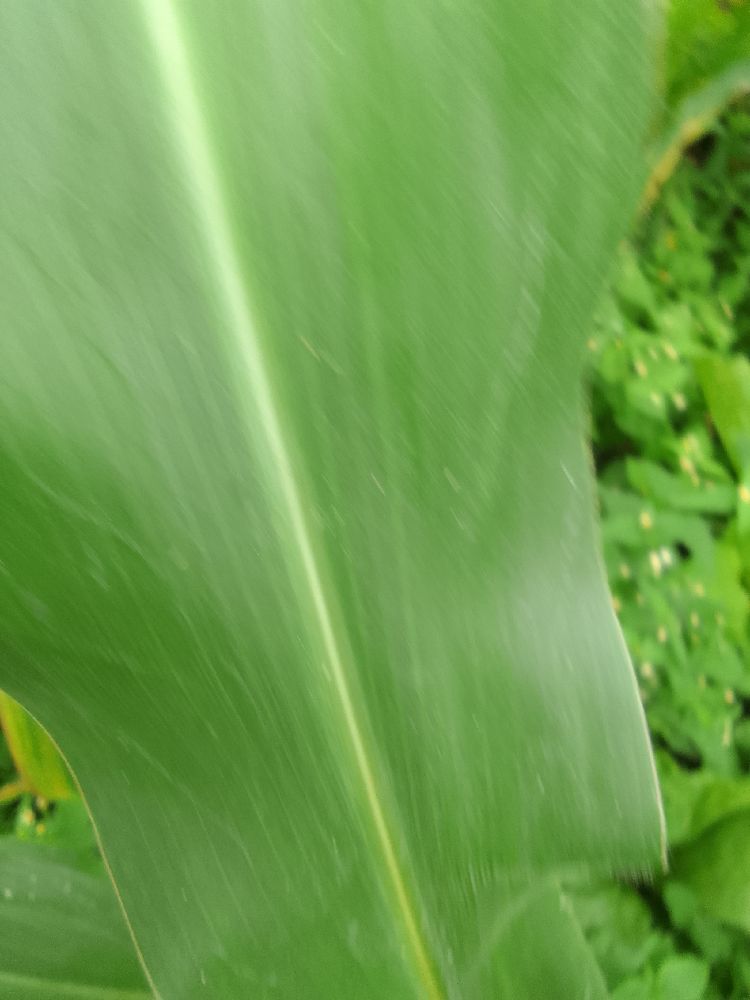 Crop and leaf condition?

maize, healthy
